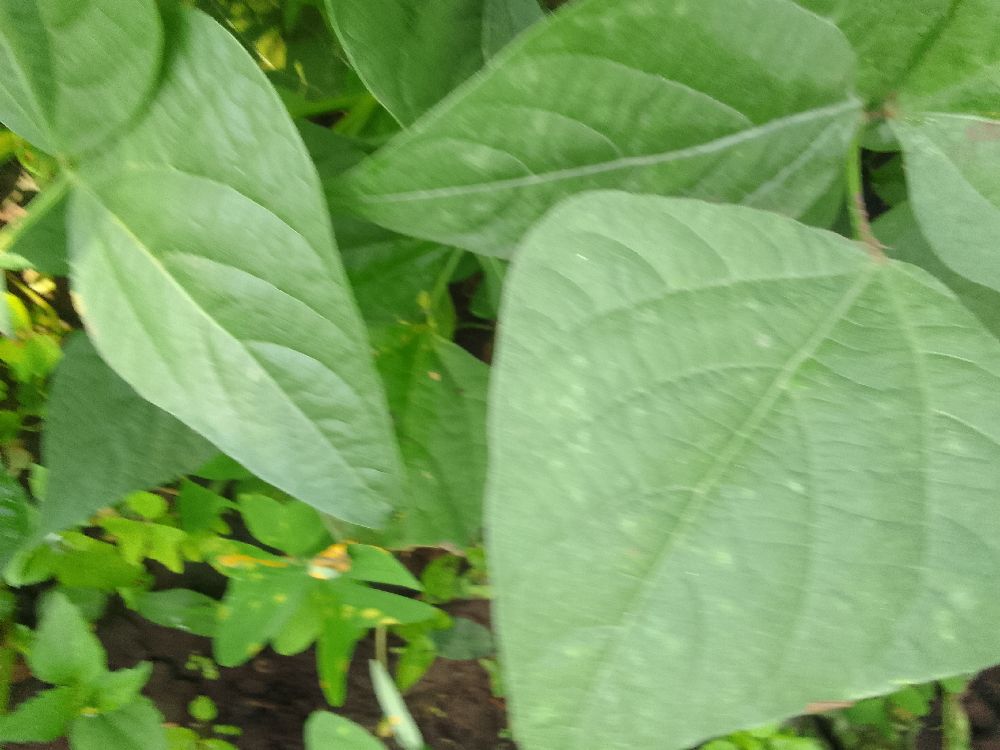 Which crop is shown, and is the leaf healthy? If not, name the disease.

common bean, healthy
